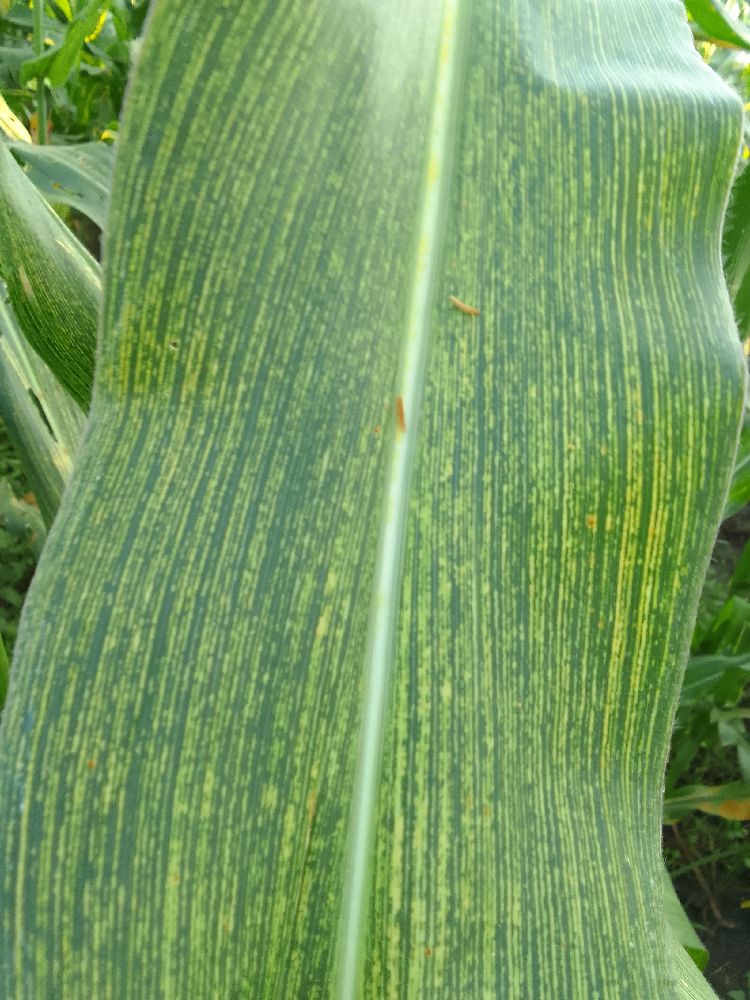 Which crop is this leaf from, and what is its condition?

maize, maize streak virus
